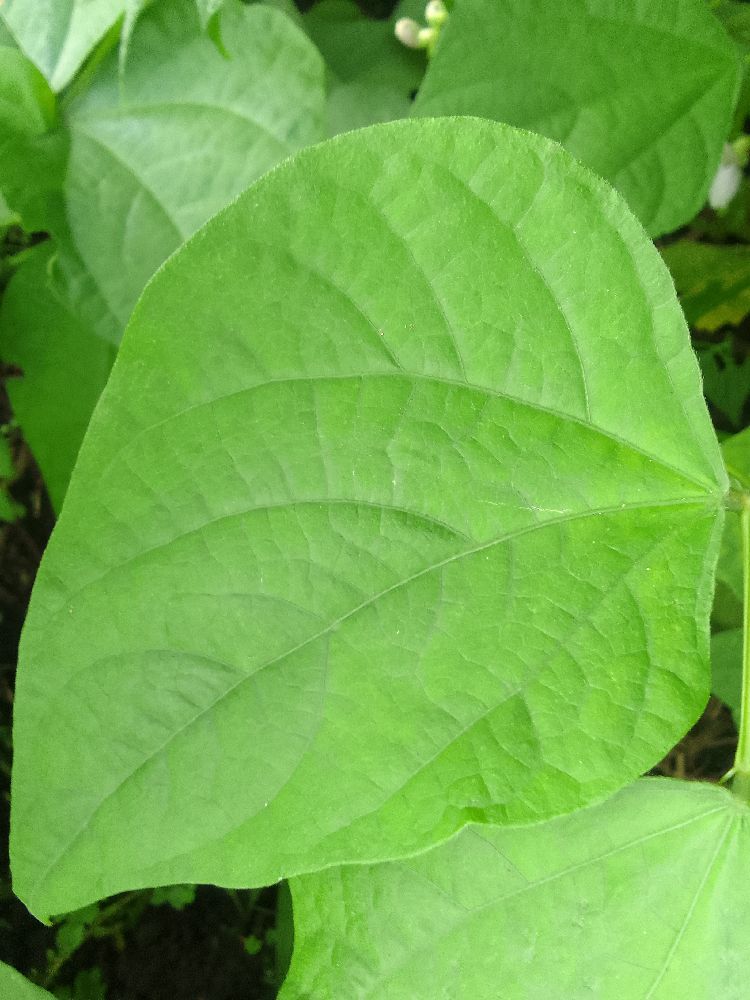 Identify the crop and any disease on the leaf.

common bean, healthy
